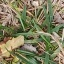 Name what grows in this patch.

grass
